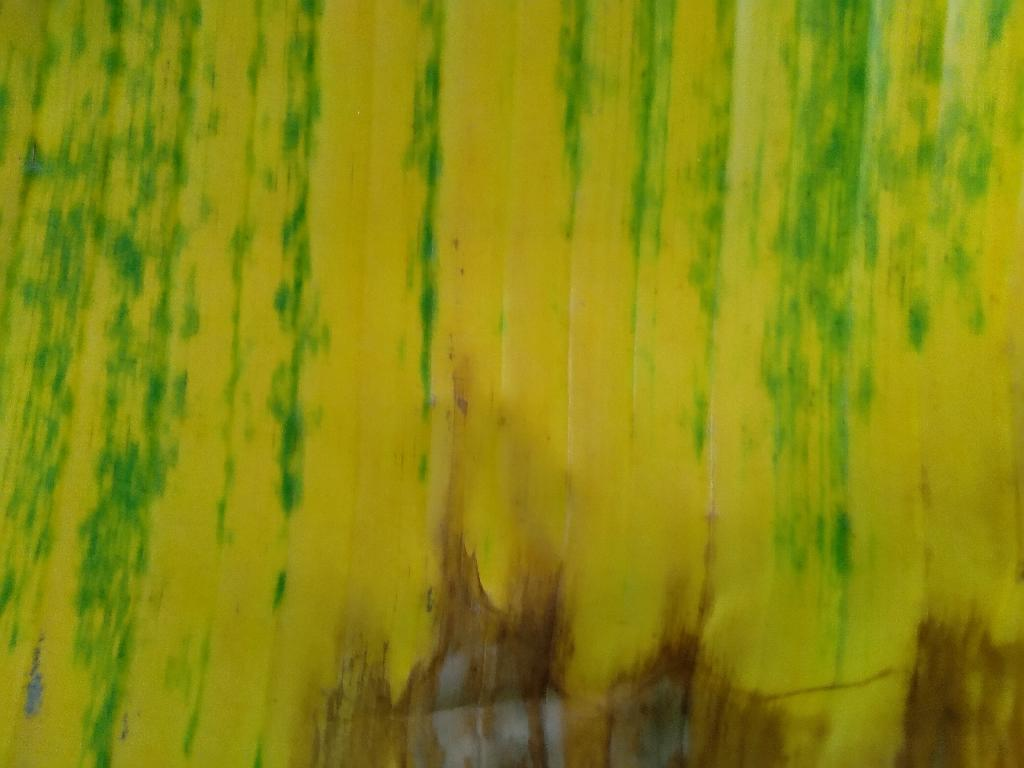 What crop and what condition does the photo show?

banana, fusarium wilt race 1
